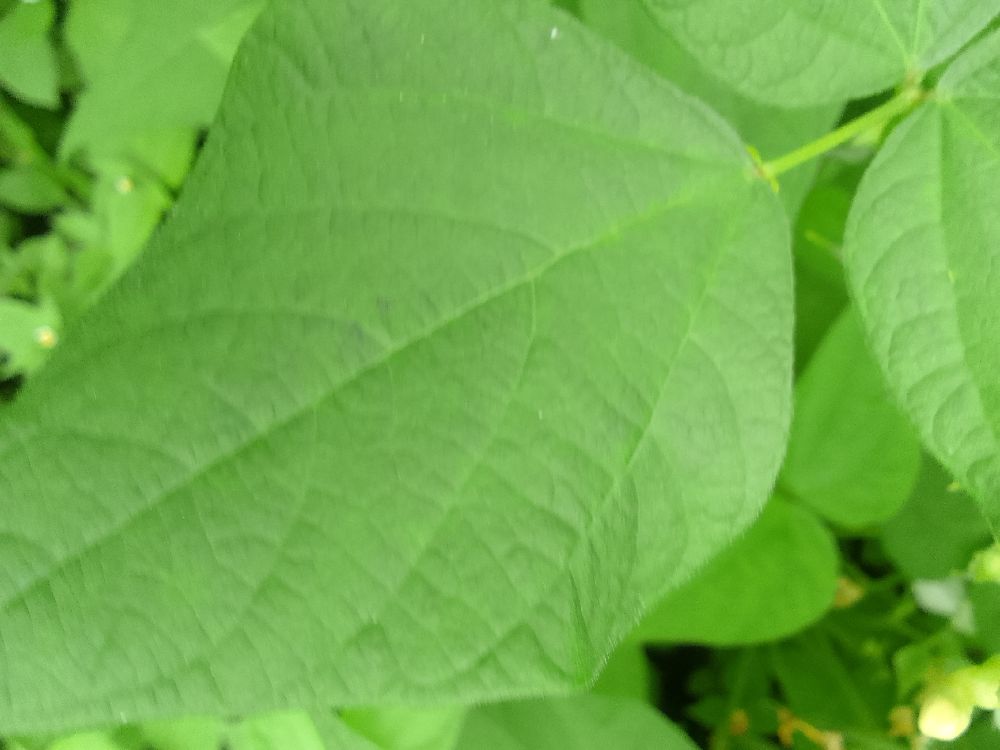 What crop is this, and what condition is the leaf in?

common bean, healthy
